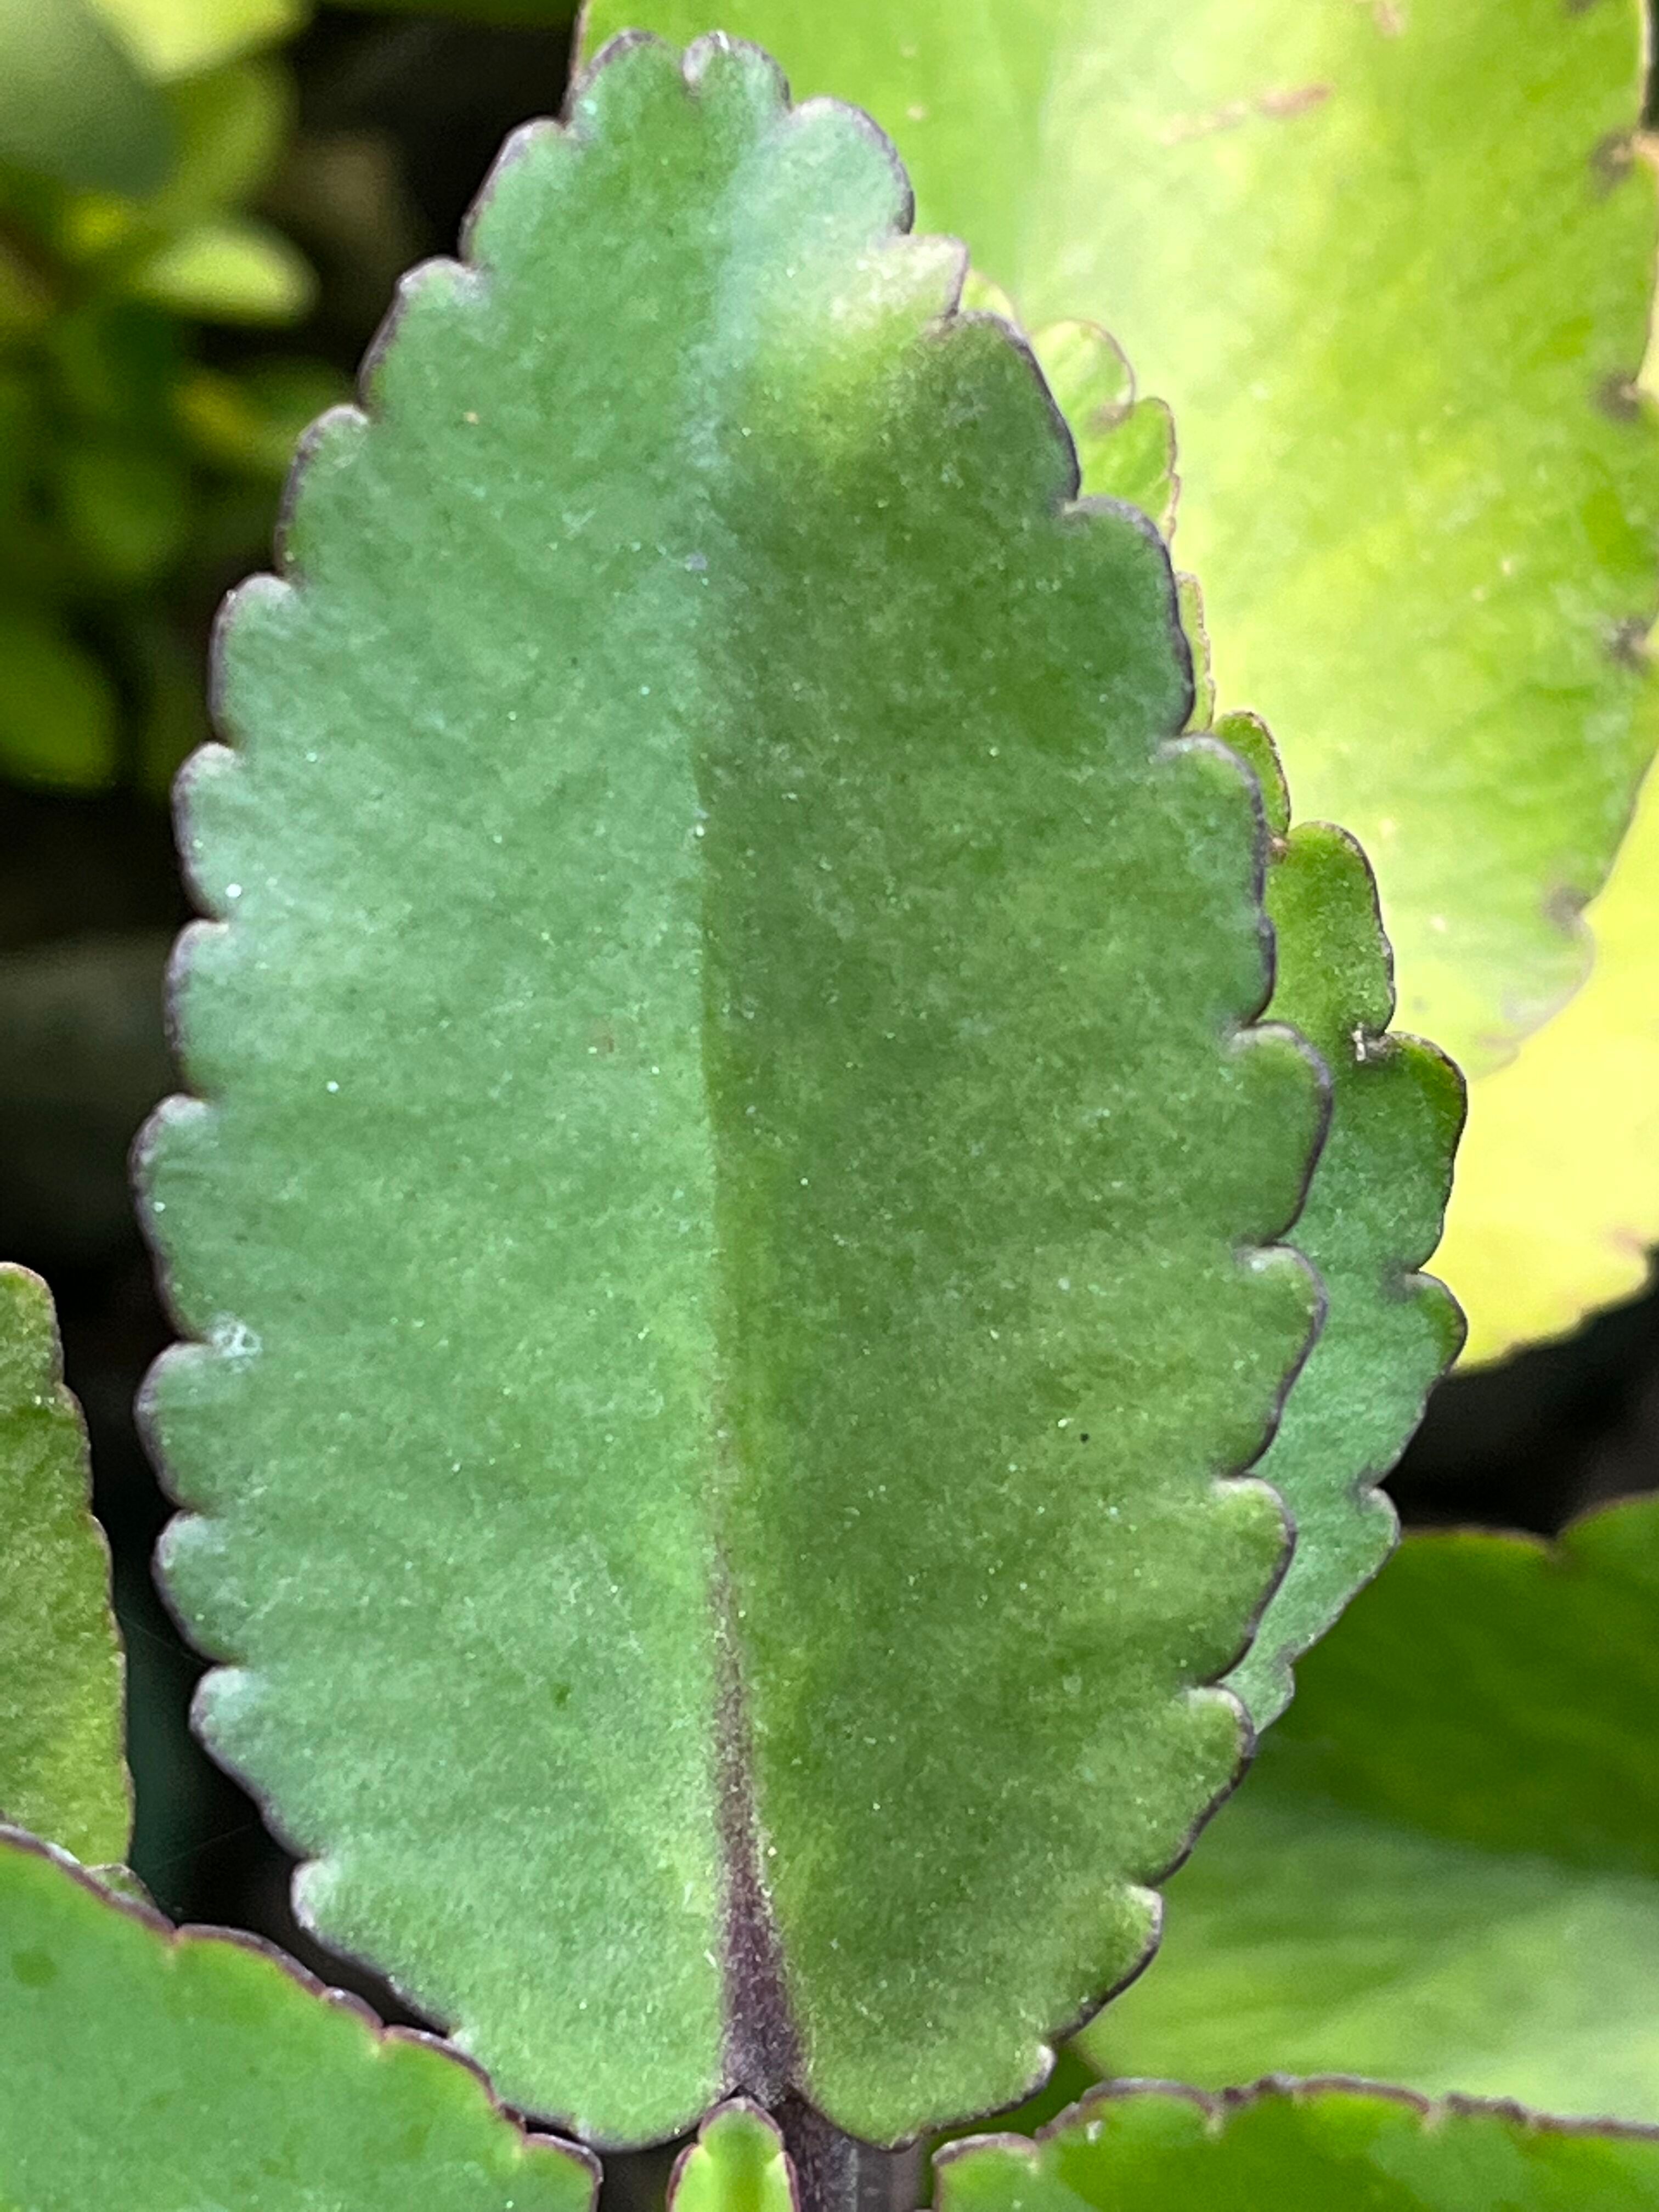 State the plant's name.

pathorkuci
